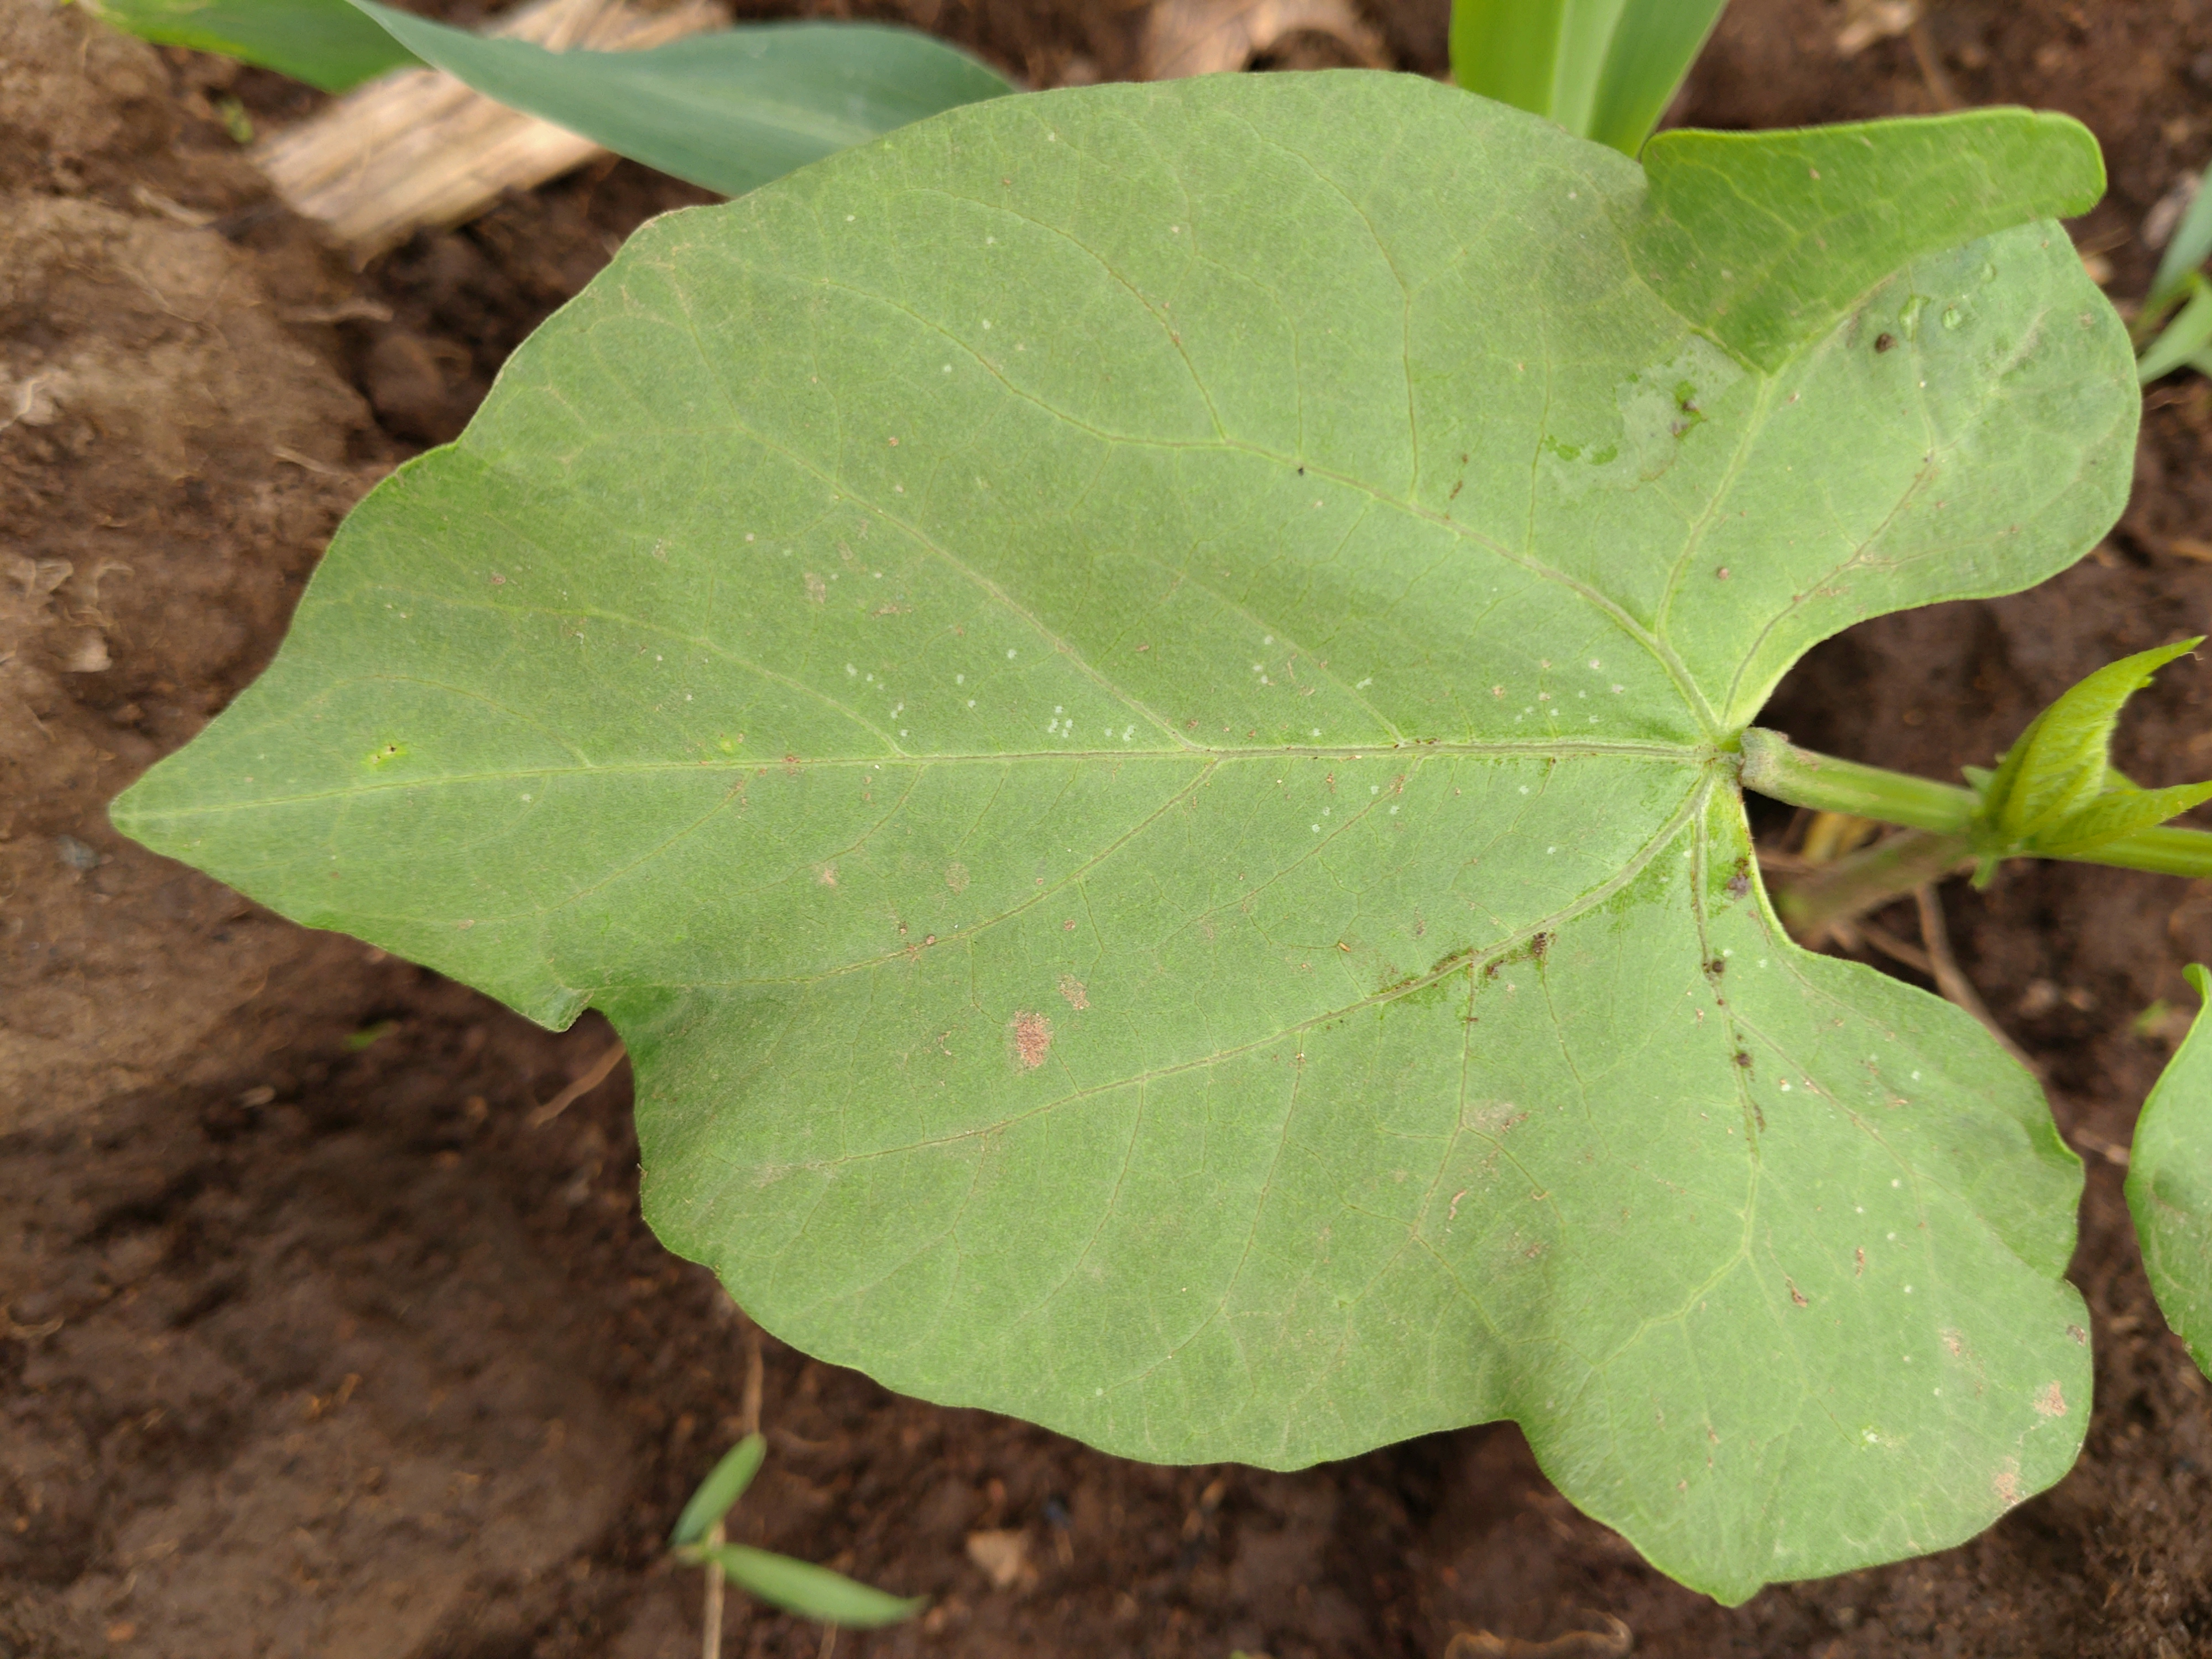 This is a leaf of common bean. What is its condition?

healthy
